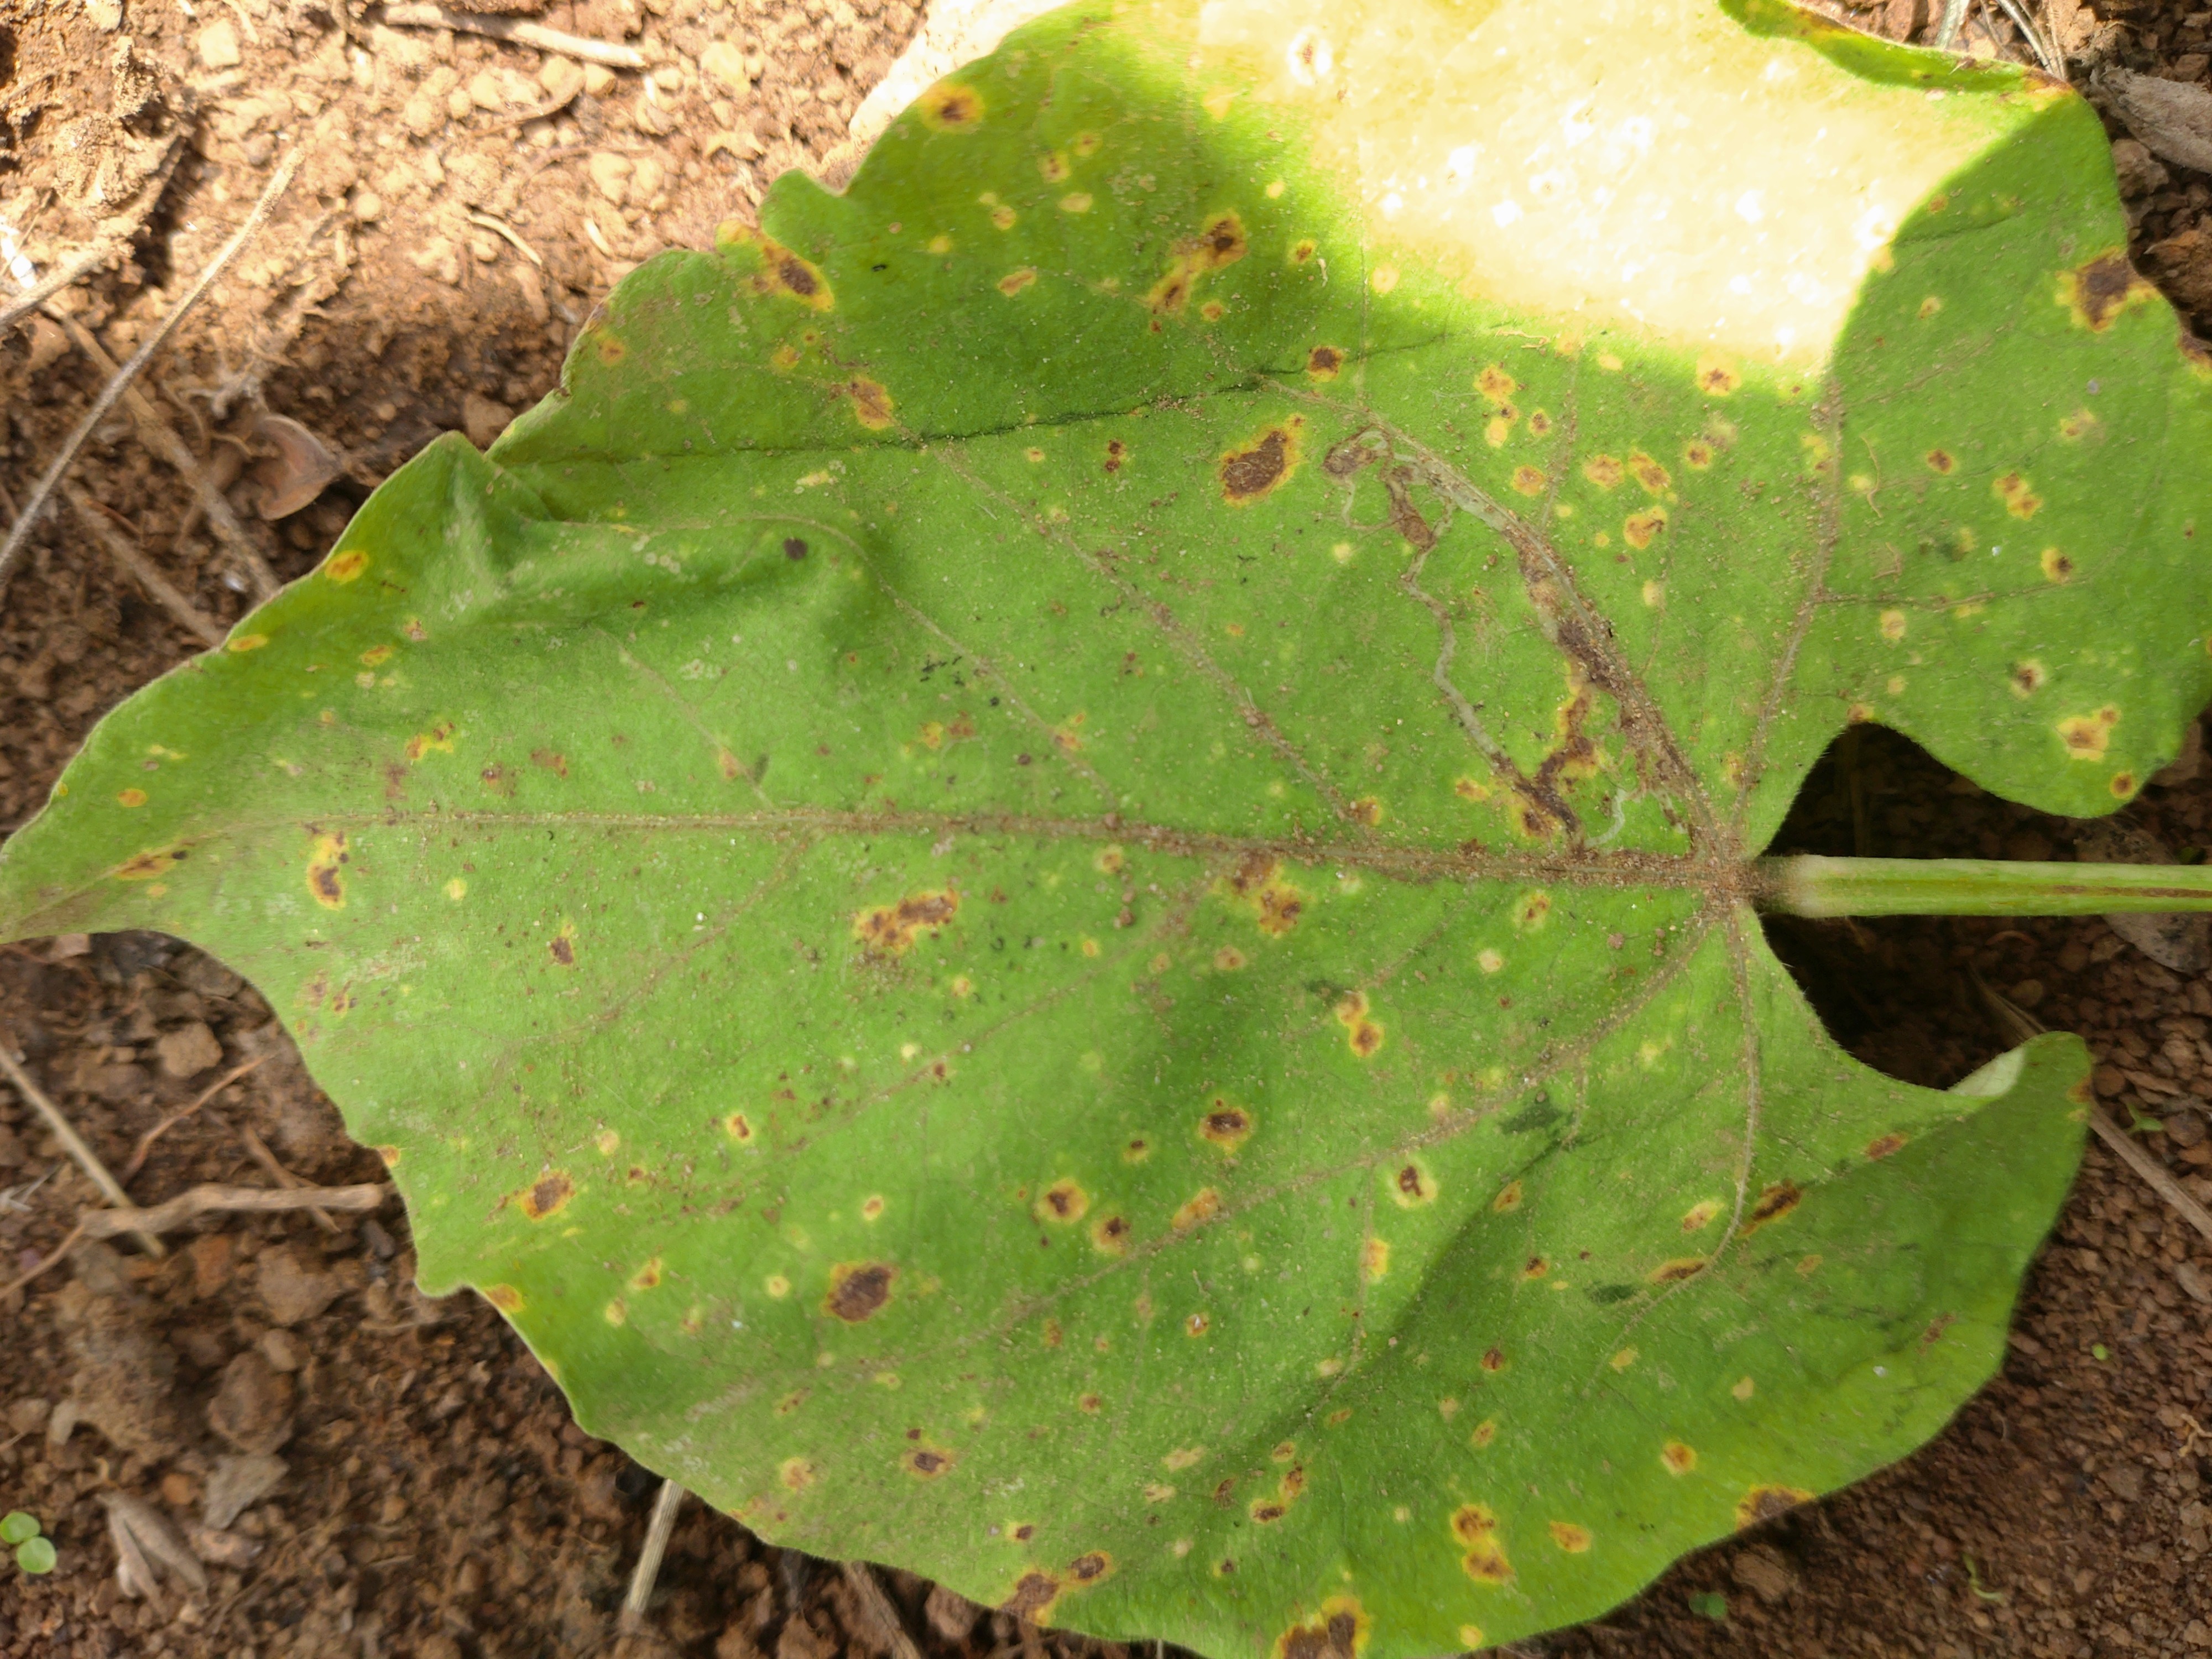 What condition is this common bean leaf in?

rust
